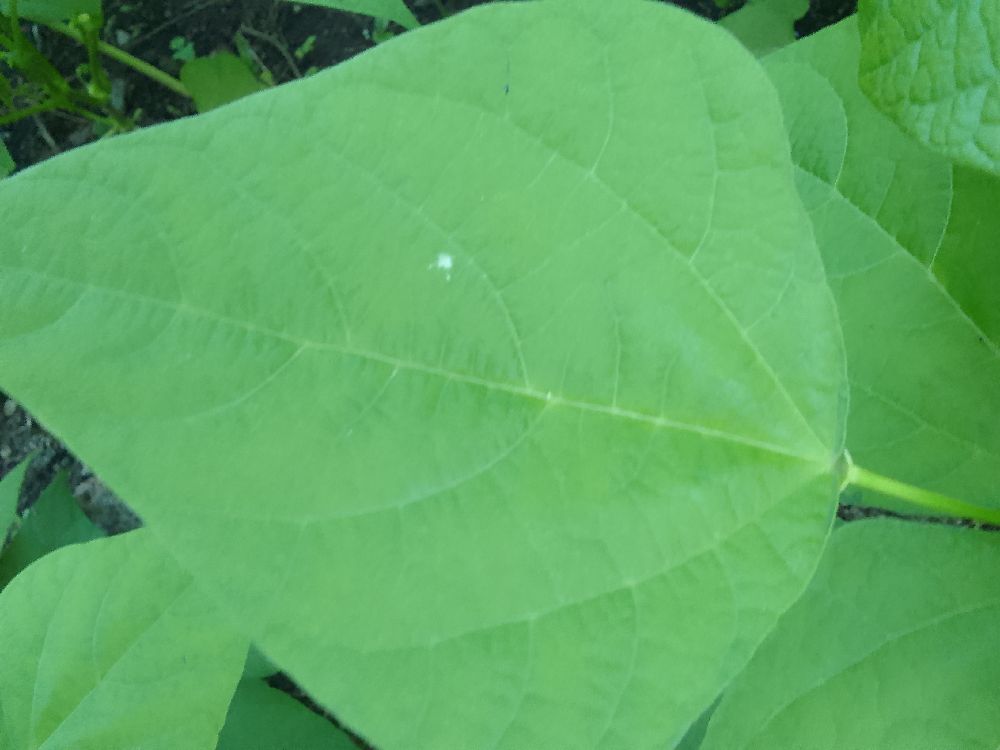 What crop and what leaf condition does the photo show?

common bean, healthy
